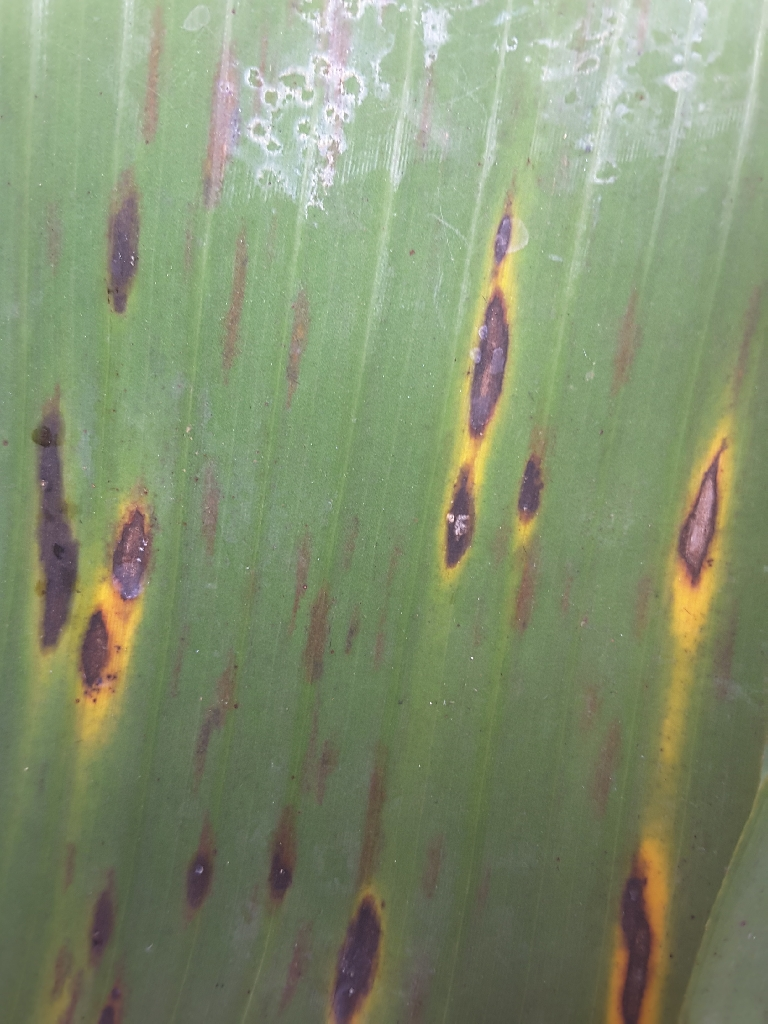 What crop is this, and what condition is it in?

banana, black sigatoka
